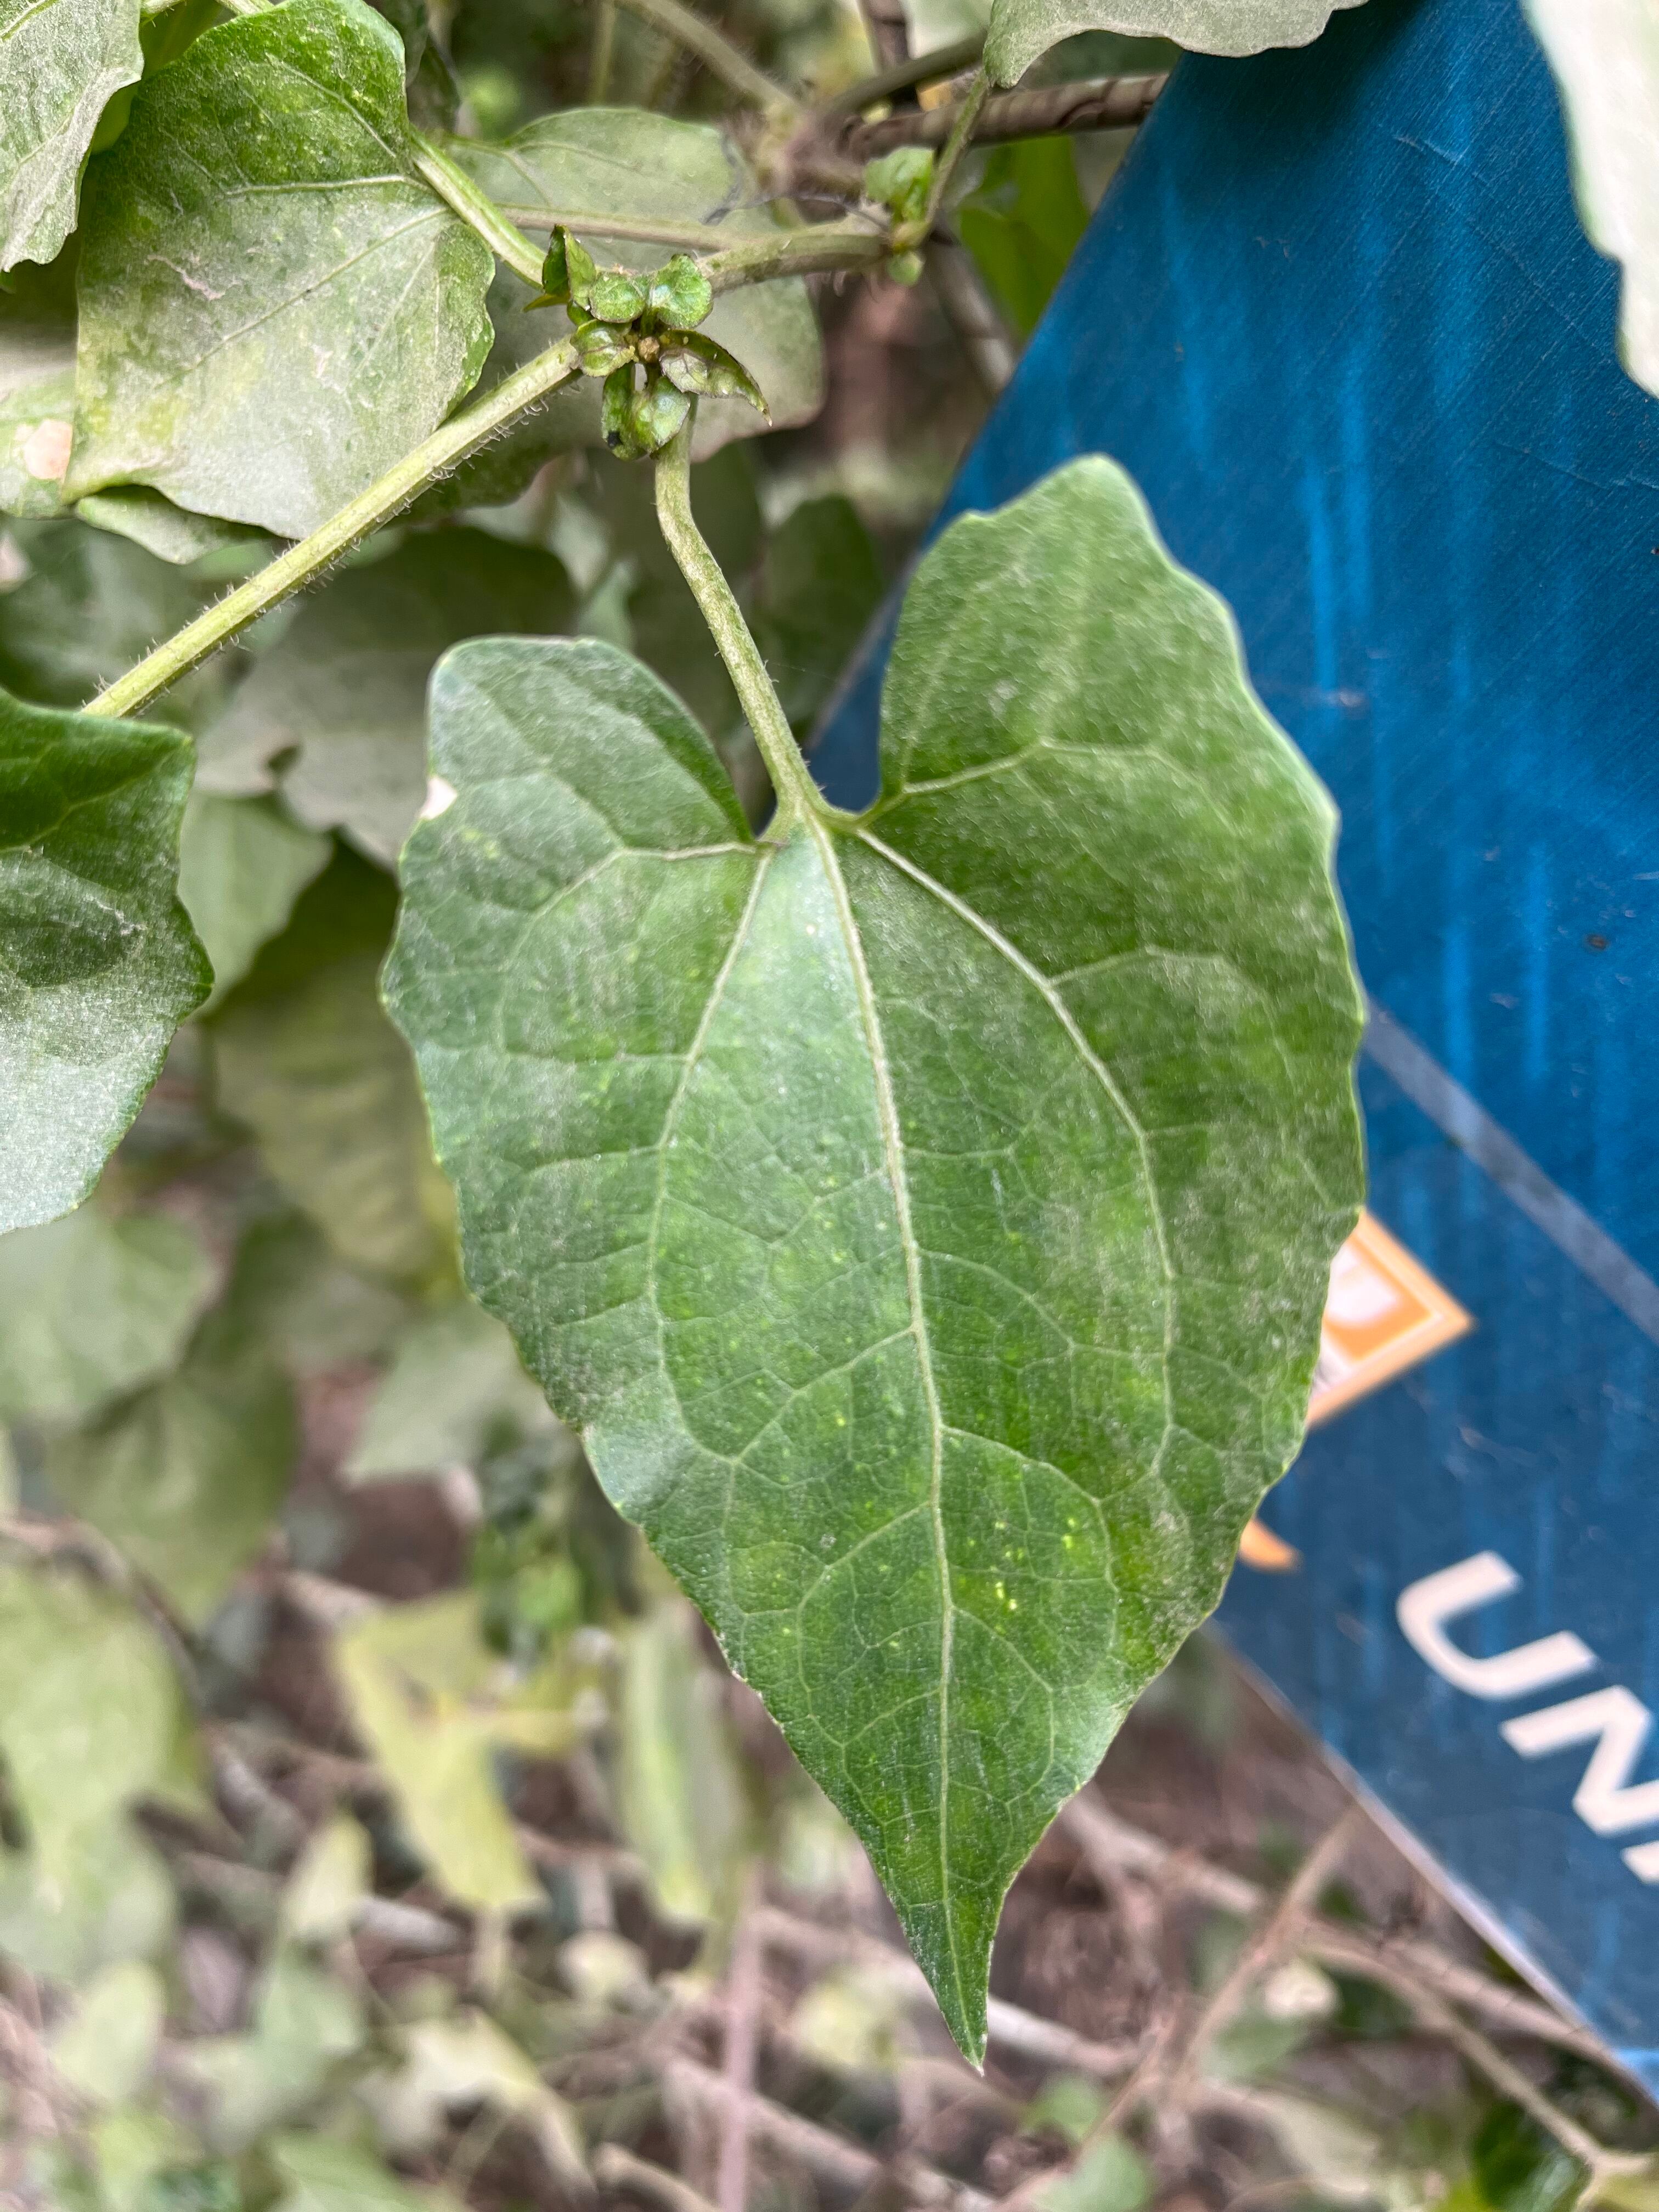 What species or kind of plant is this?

bitter vine
